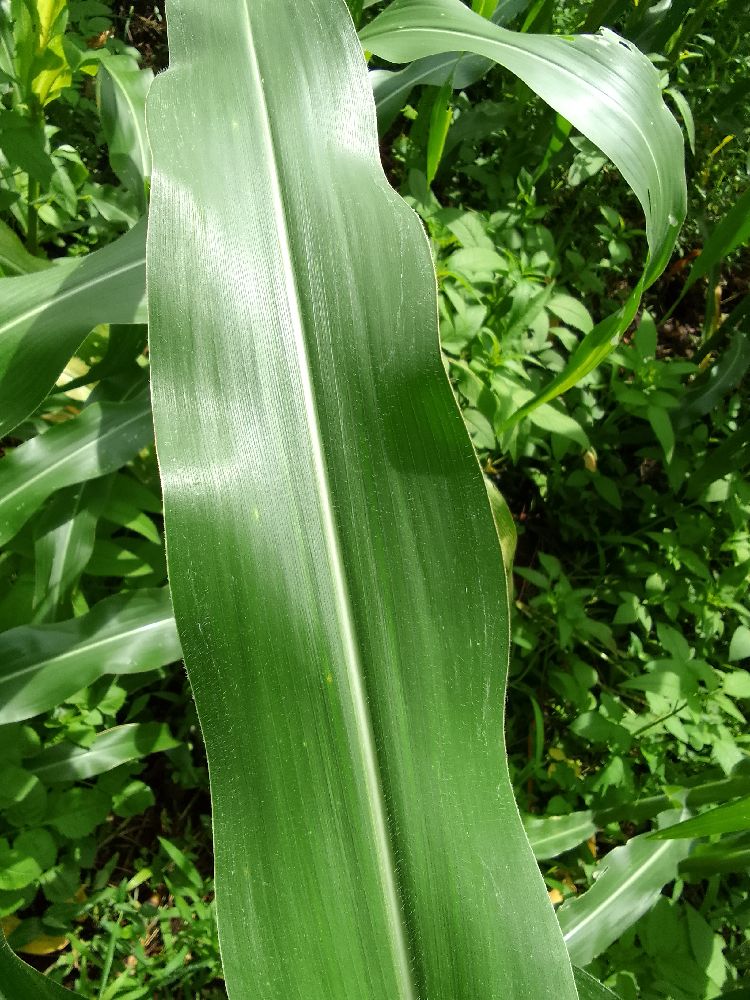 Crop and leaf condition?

maize, healthy
